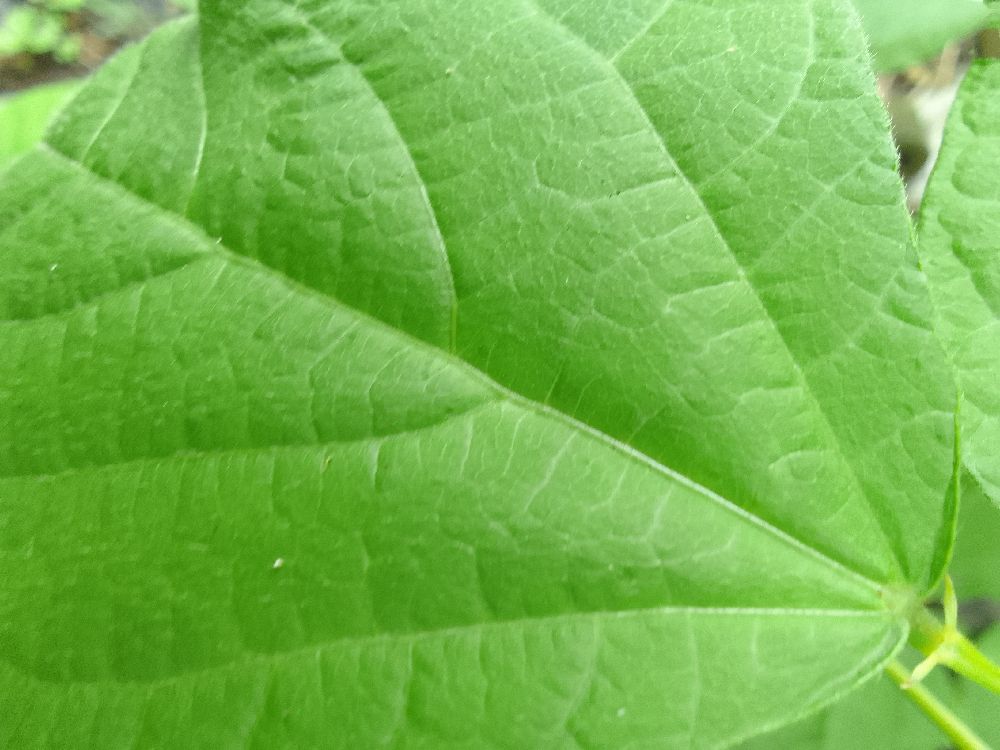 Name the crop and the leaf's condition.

common bean, healthy
